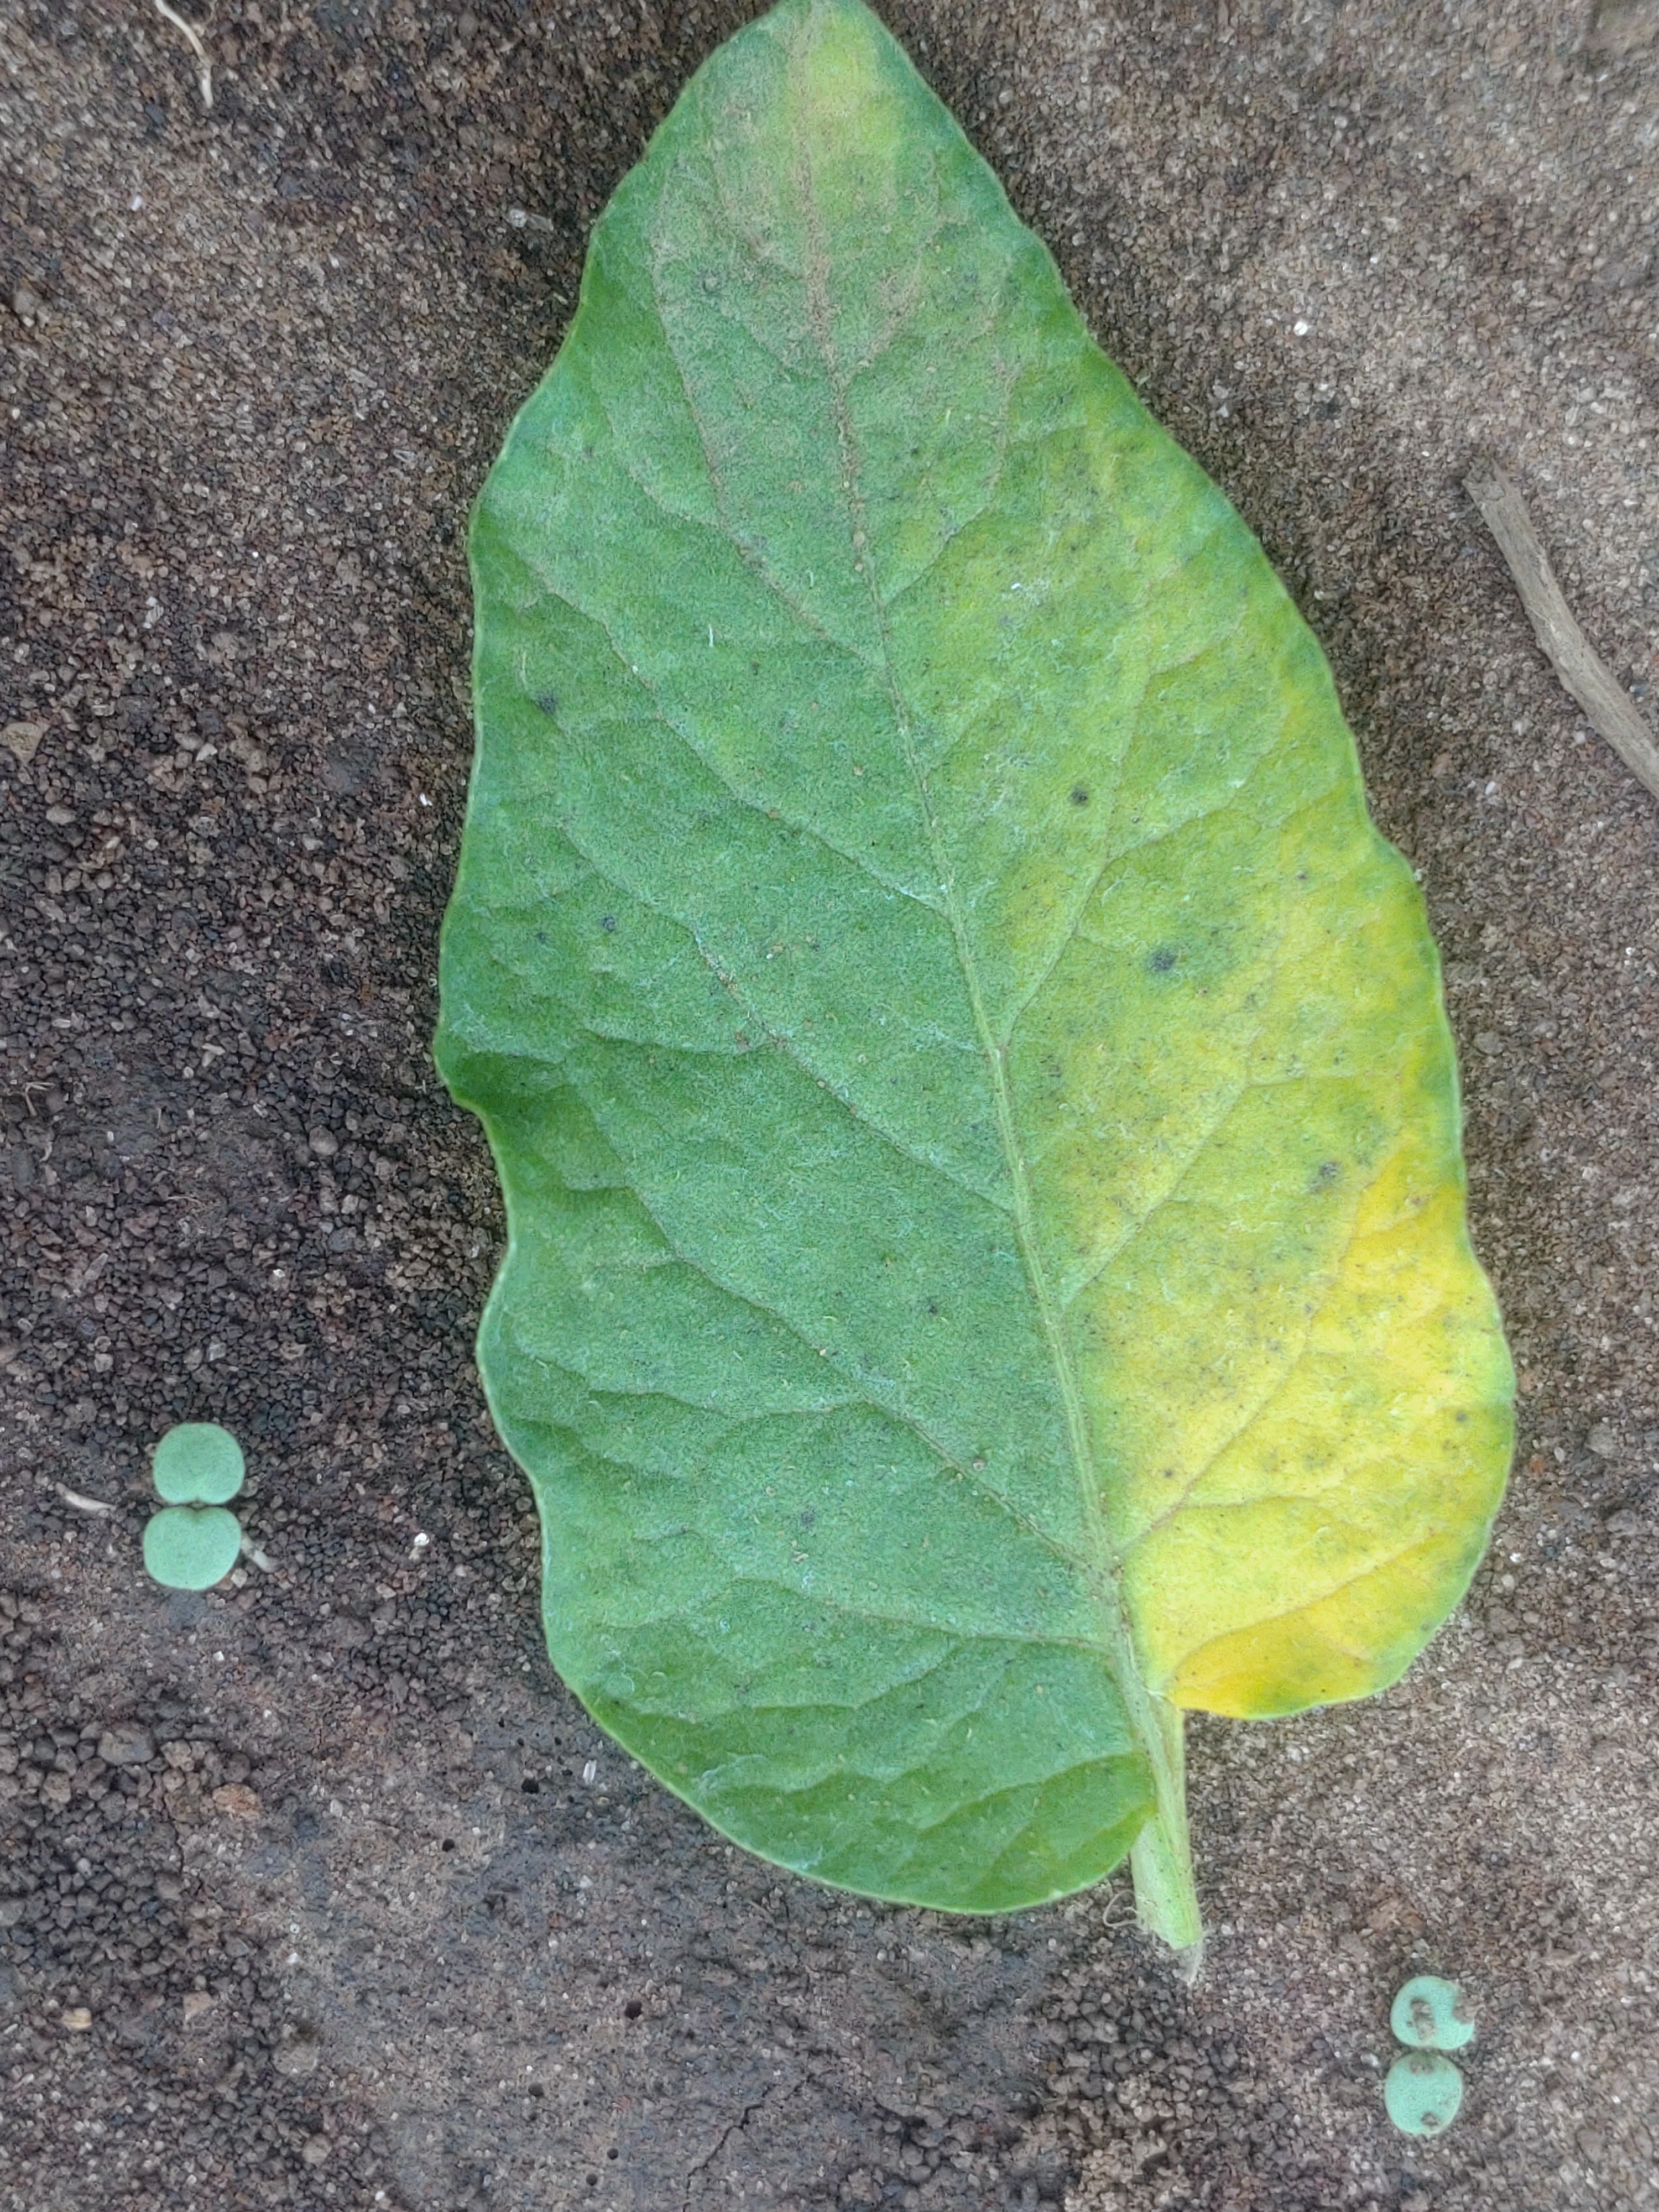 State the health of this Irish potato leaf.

late blight
